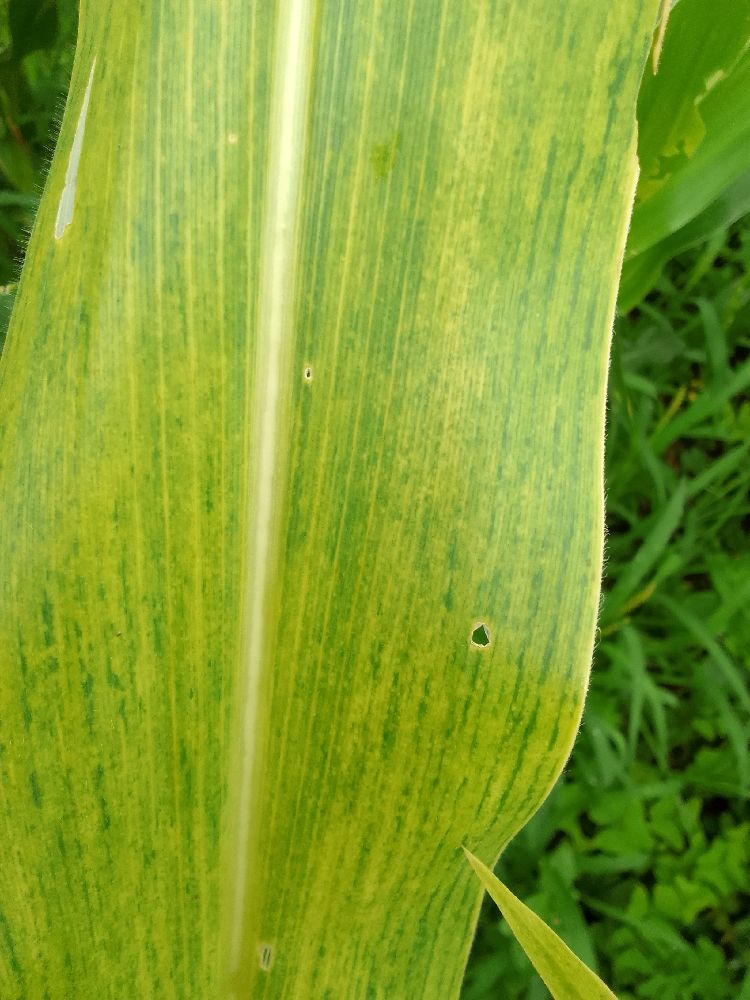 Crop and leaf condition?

maize, maize lethal necrosis
